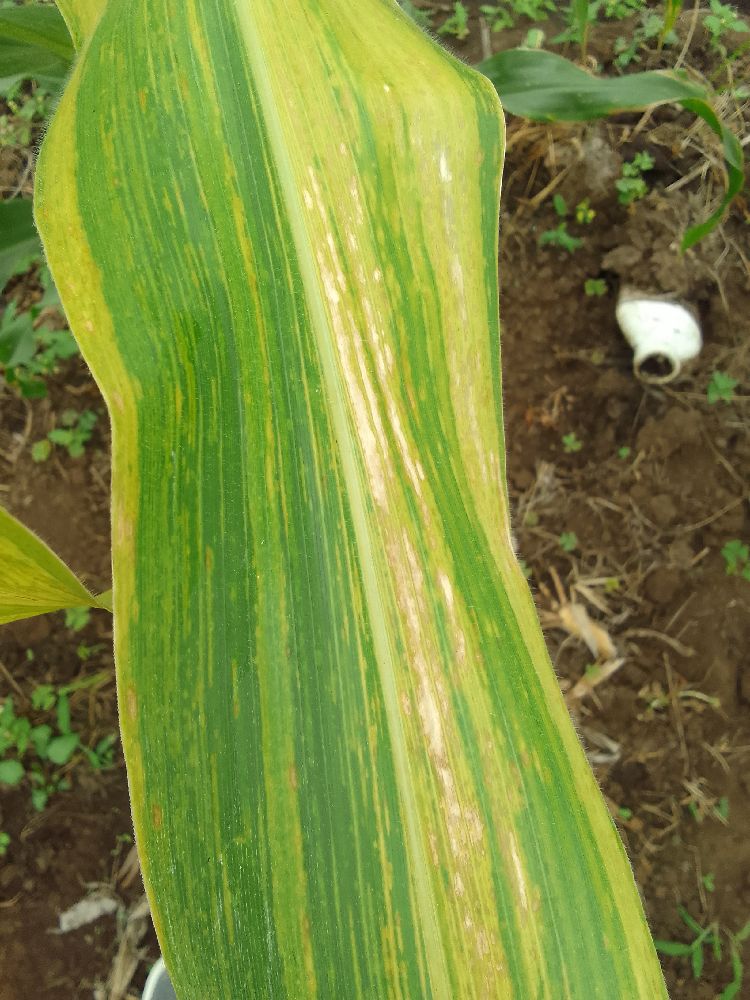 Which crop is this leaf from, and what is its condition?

maize, maize lethal necrosis
